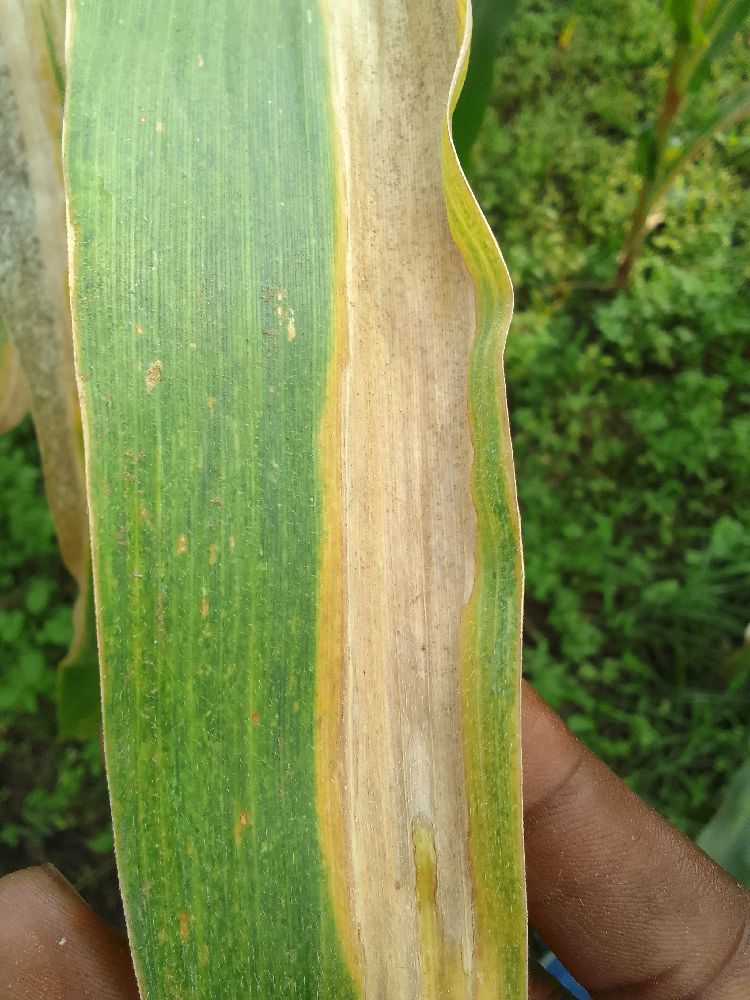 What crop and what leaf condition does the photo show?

maize, maize lethal necrosis
